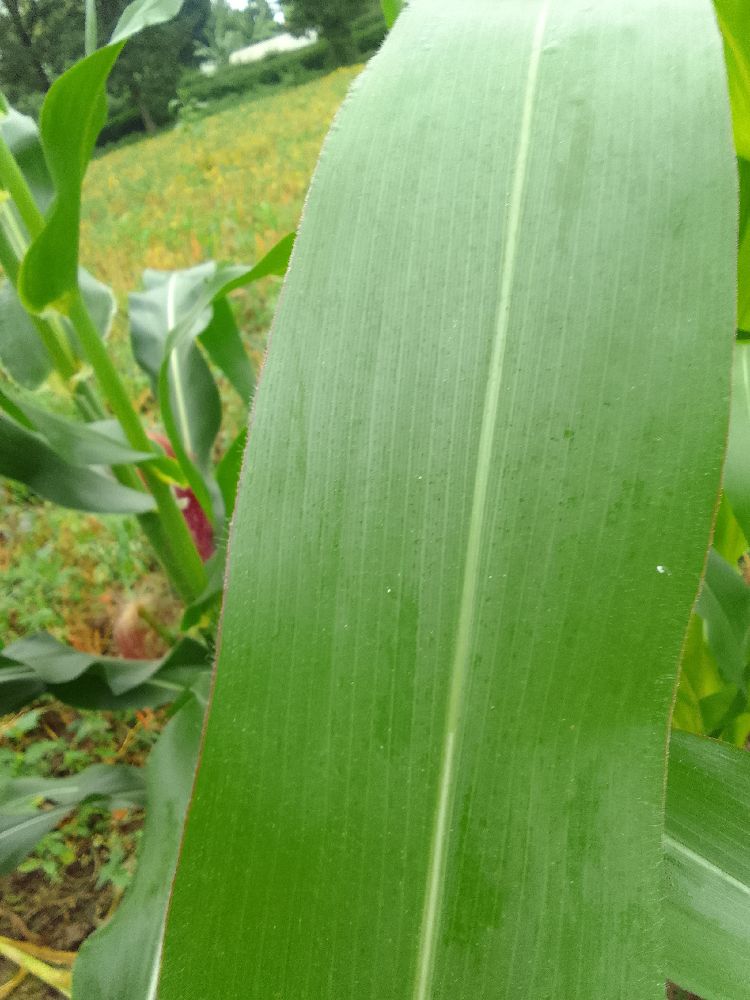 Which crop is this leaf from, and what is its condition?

maize, healthy
